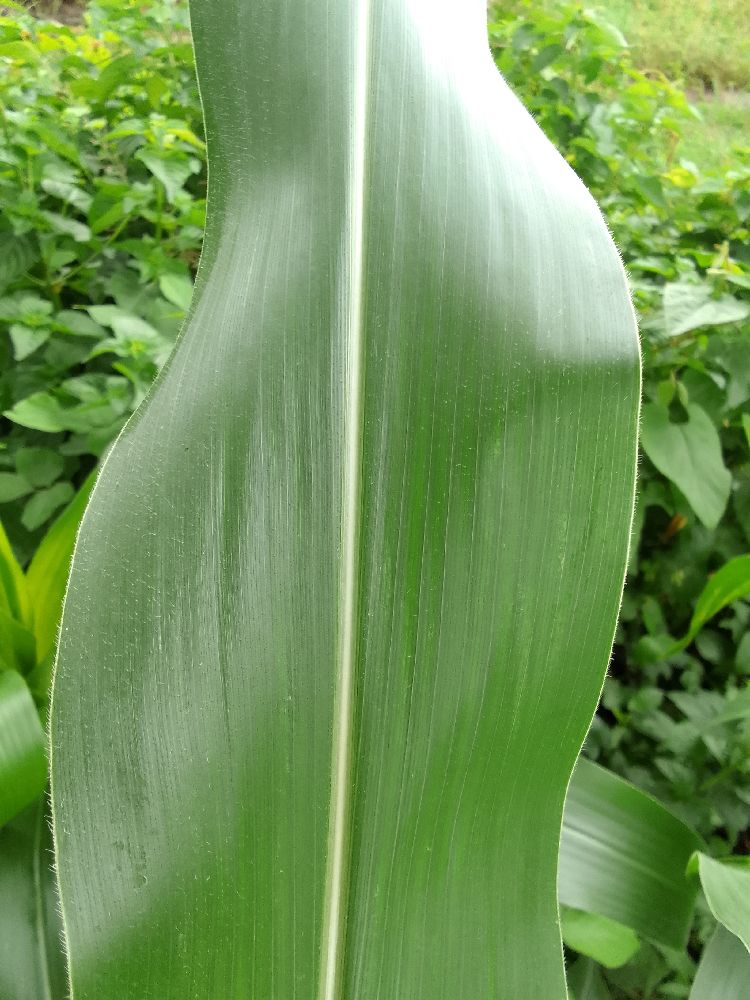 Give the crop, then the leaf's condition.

maize, healthy
